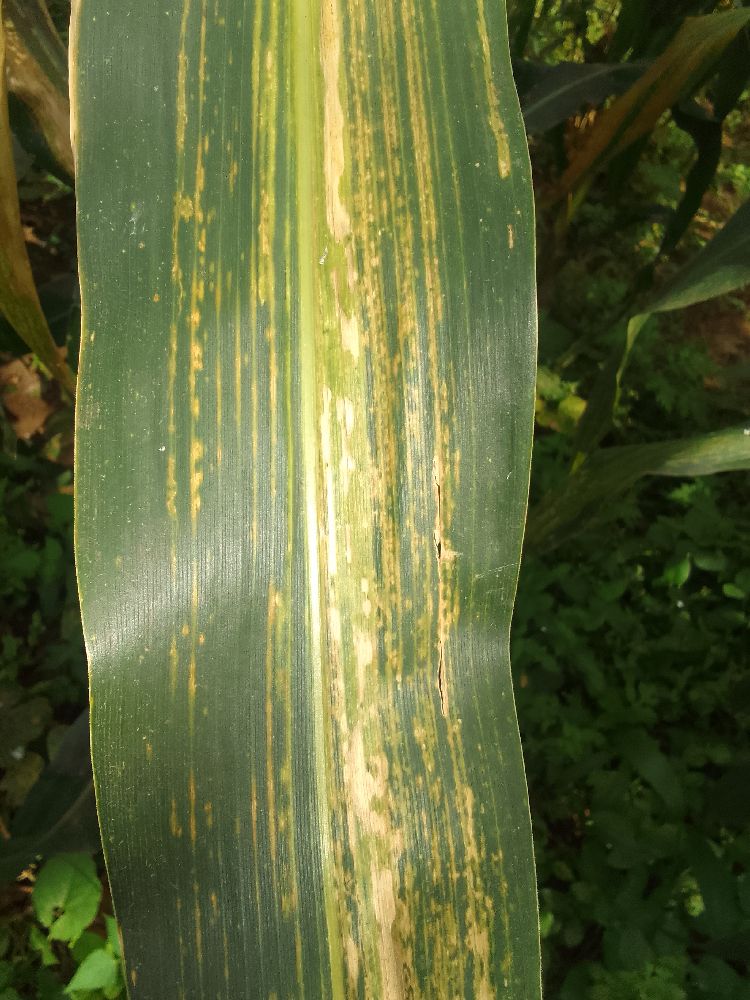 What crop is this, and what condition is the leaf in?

maize, maize lethal necrosis
